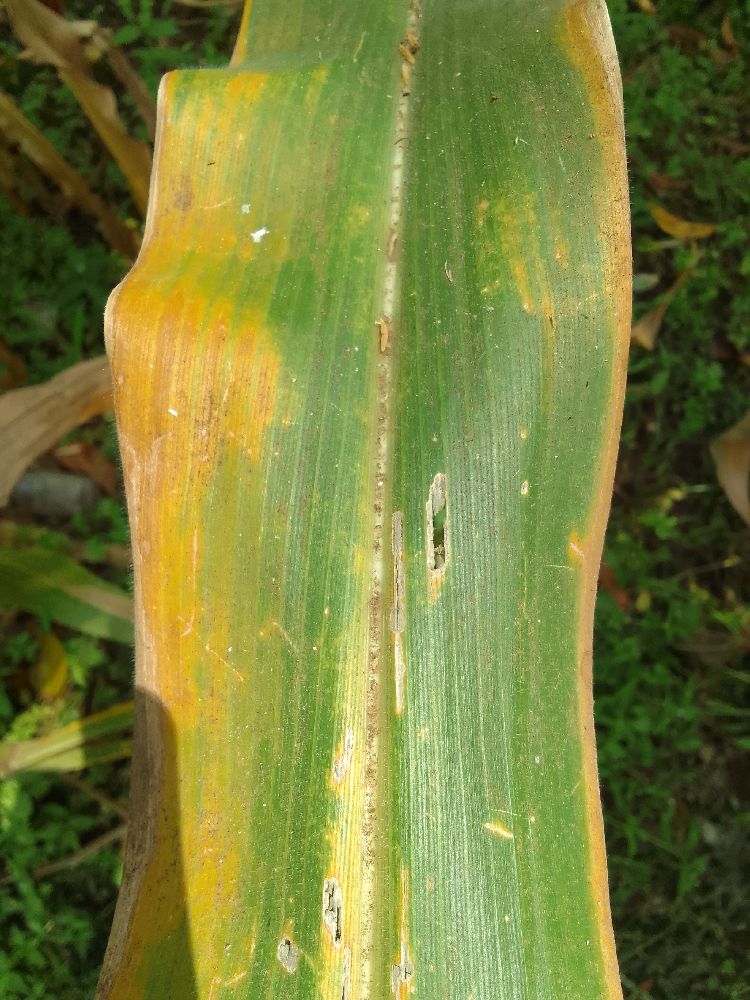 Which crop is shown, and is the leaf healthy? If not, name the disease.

maize, maize lethal necrosis
